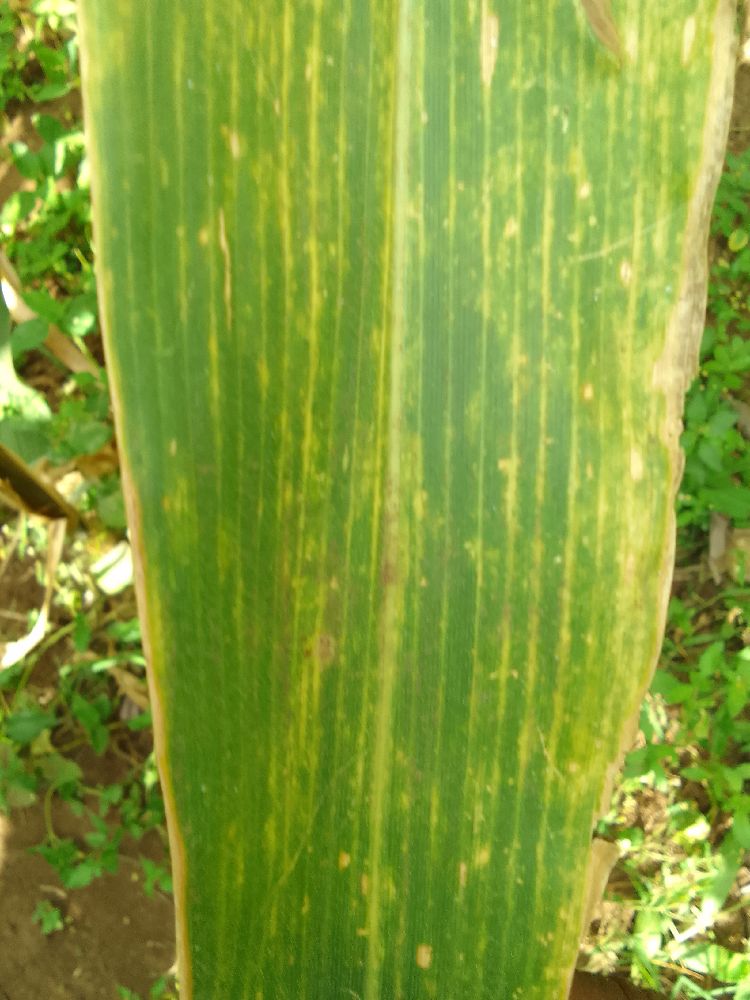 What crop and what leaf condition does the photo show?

maize, maize lethal necrosis
